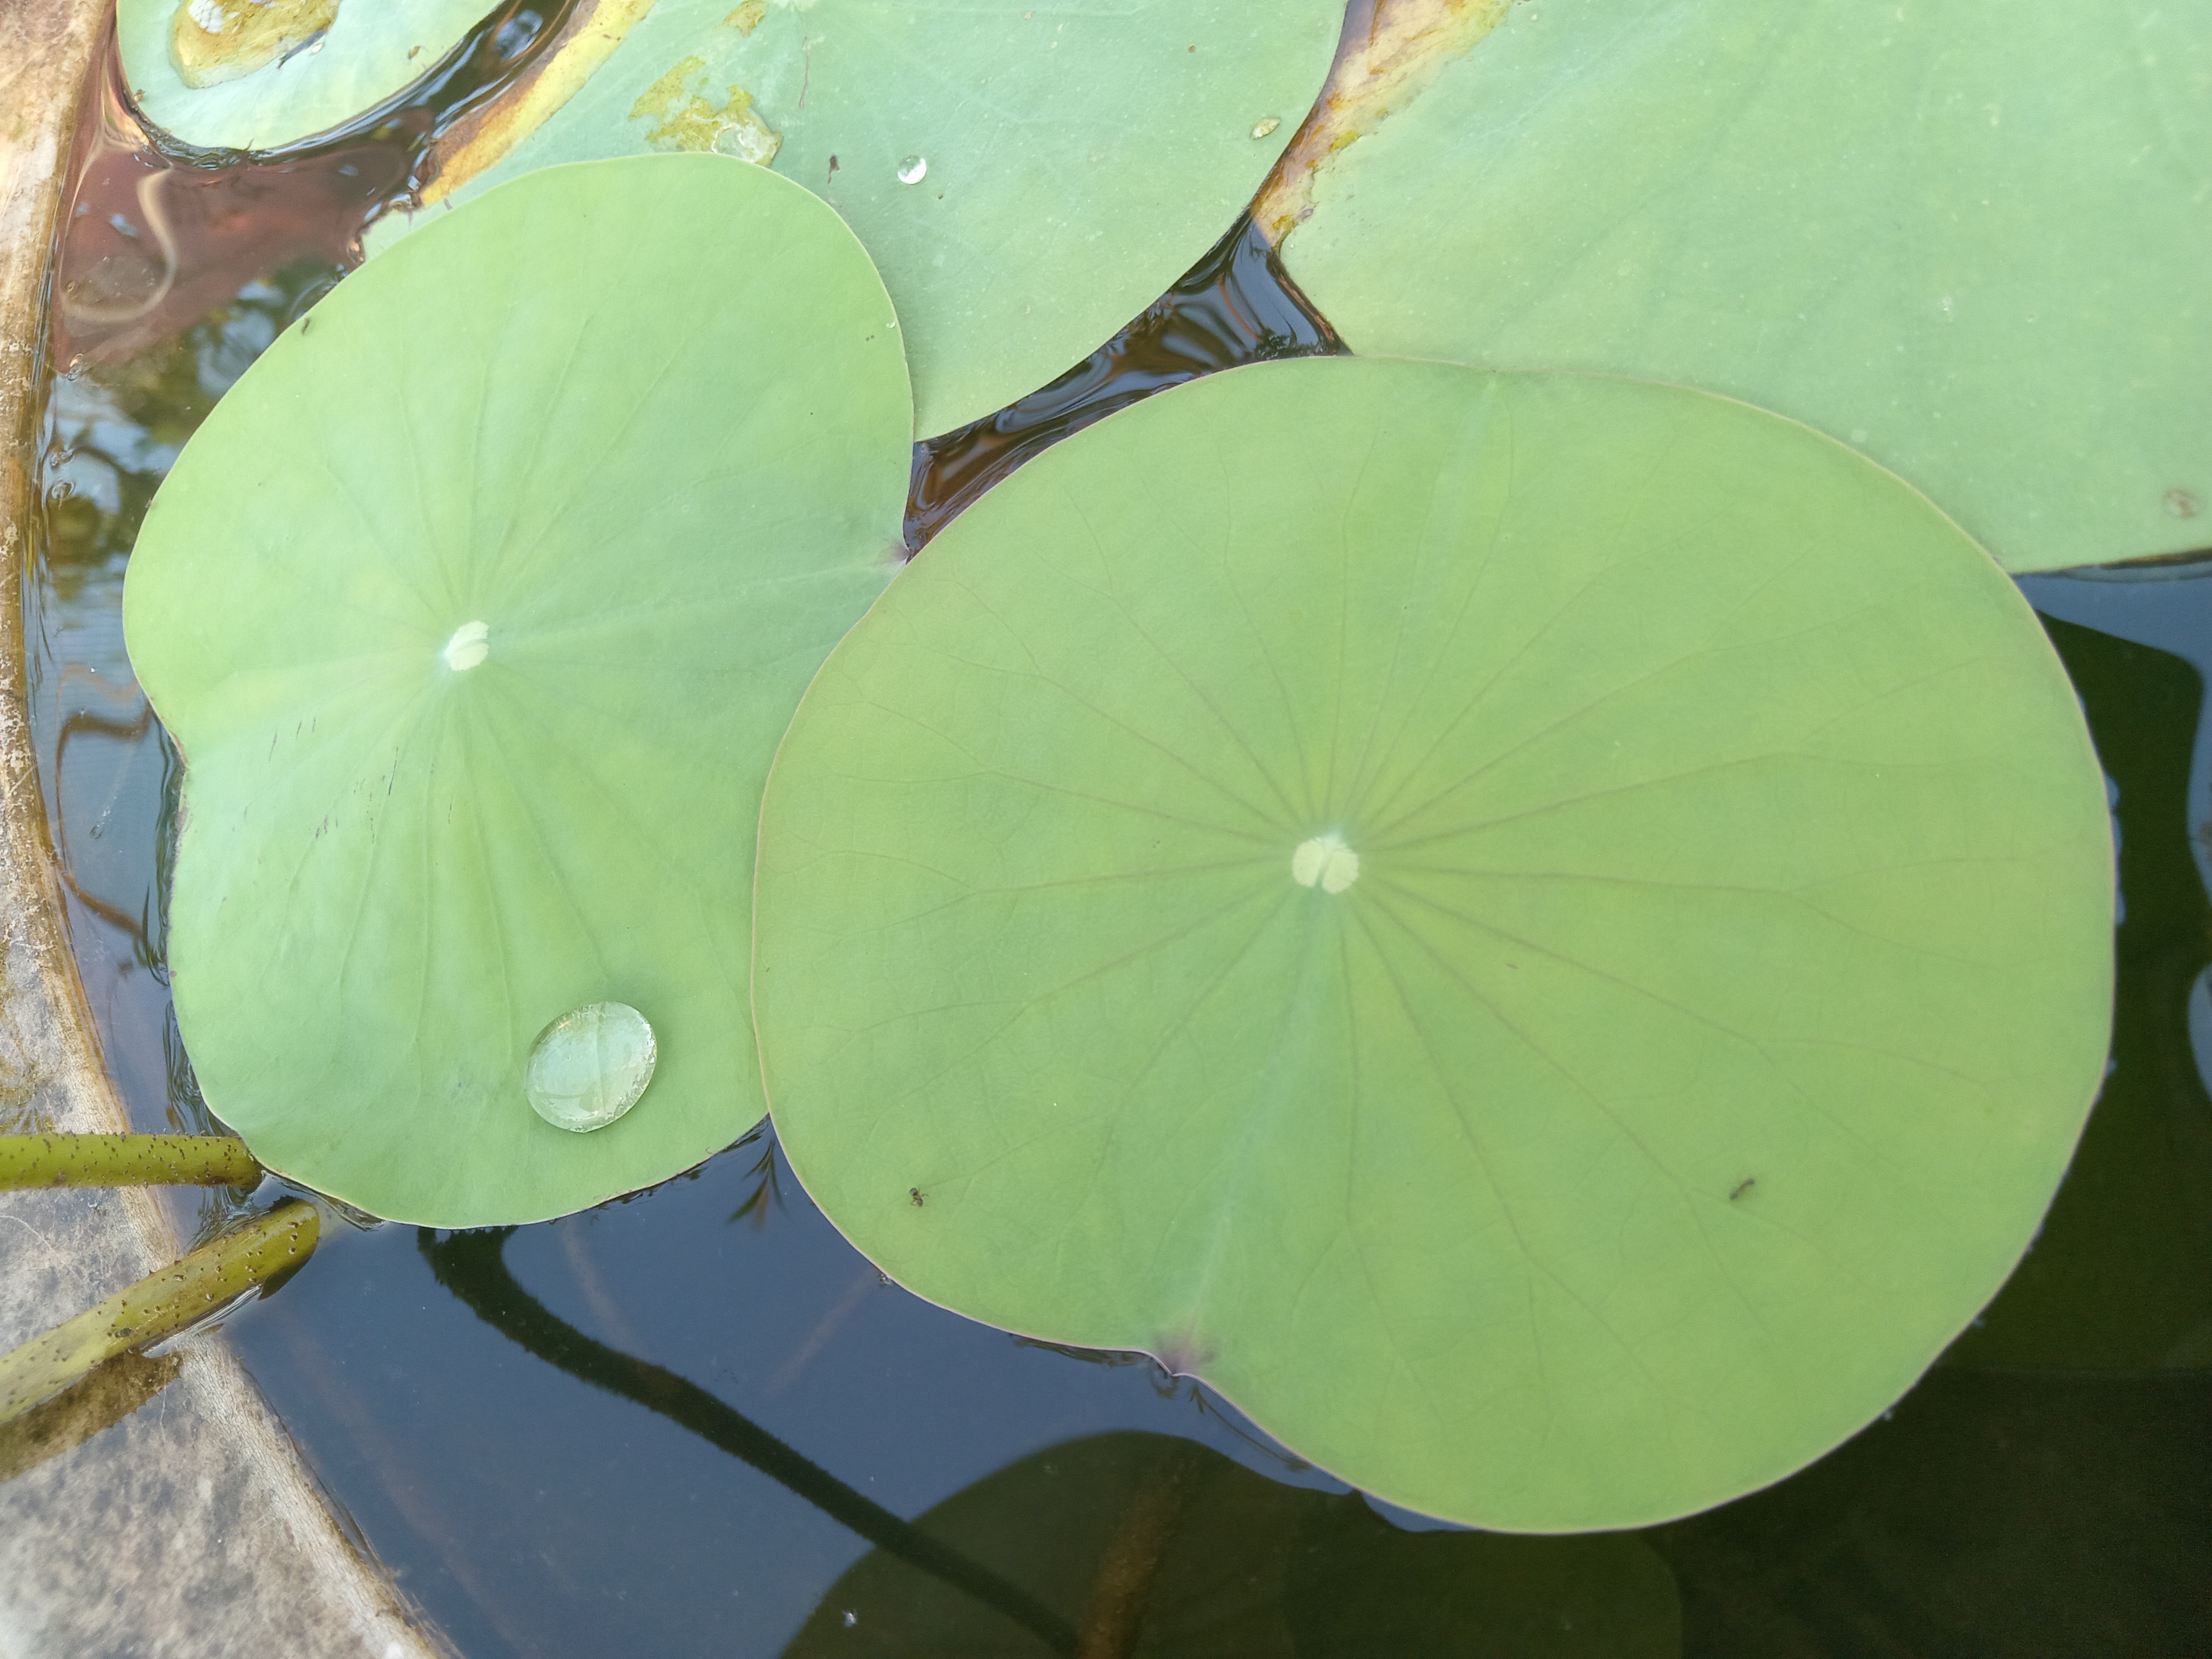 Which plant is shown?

lotus
